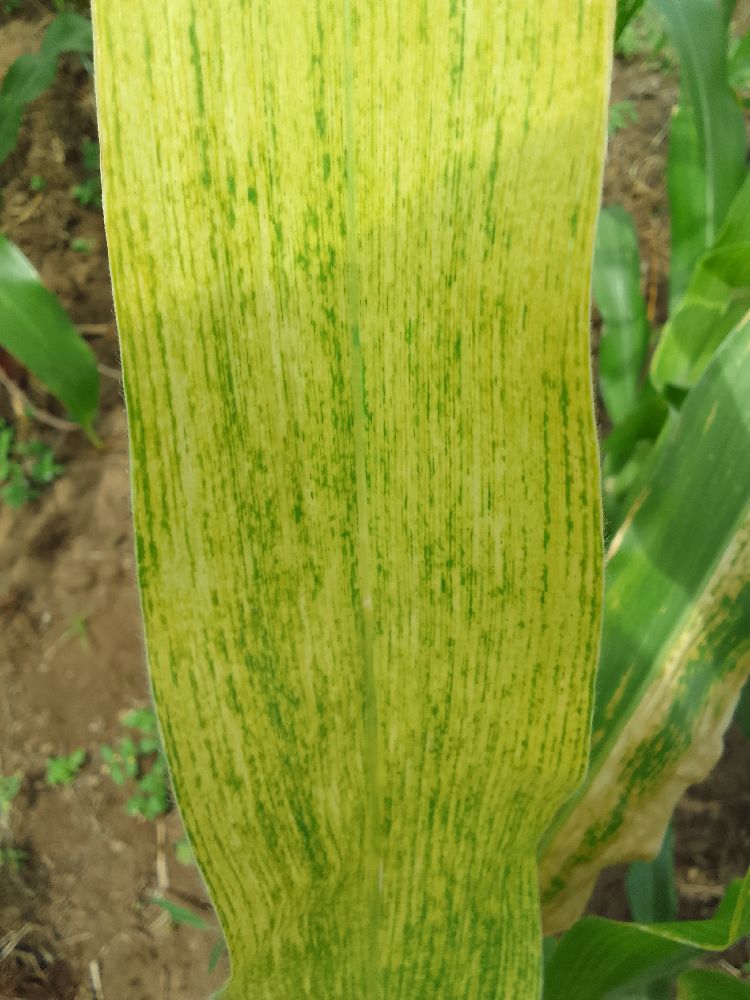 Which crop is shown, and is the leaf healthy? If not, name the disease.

maize, maize lethal necrosis
